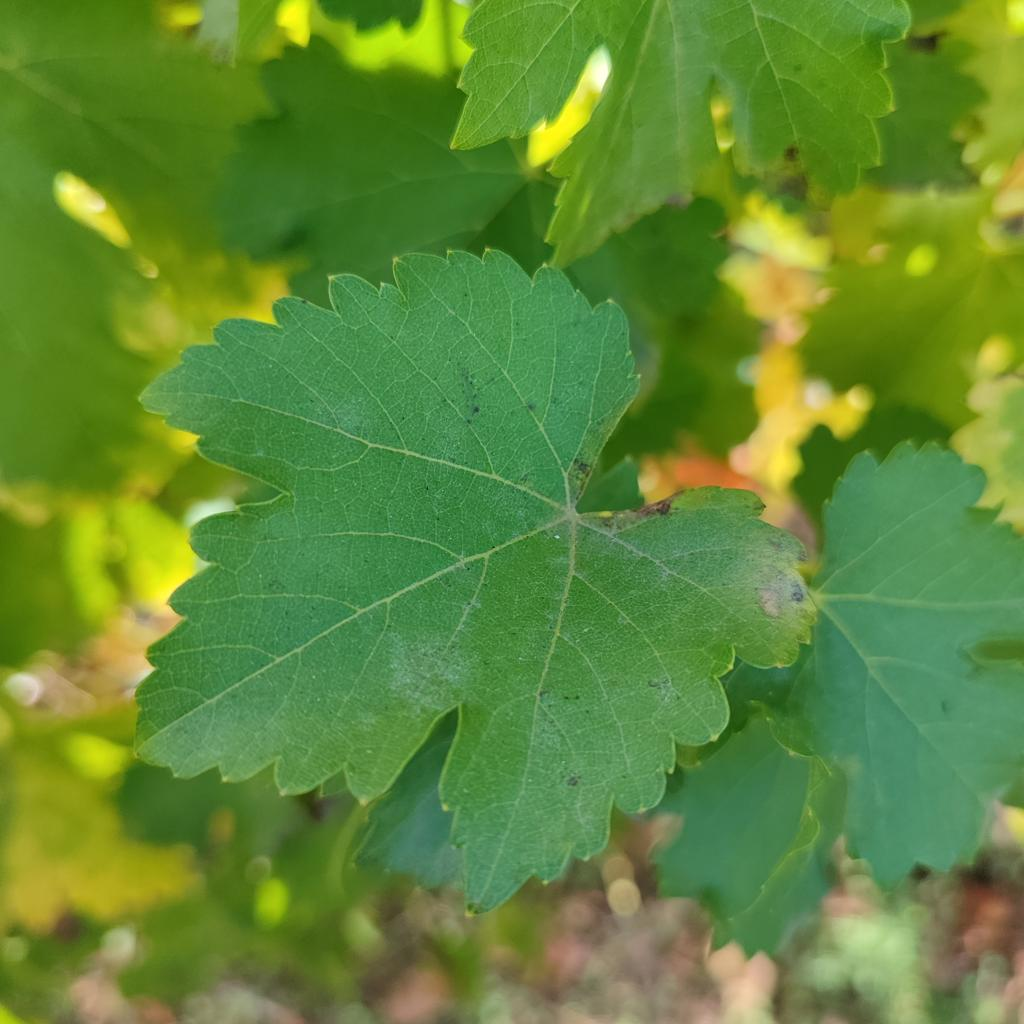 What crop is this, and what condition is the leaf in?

grapevine, powdery mildew
